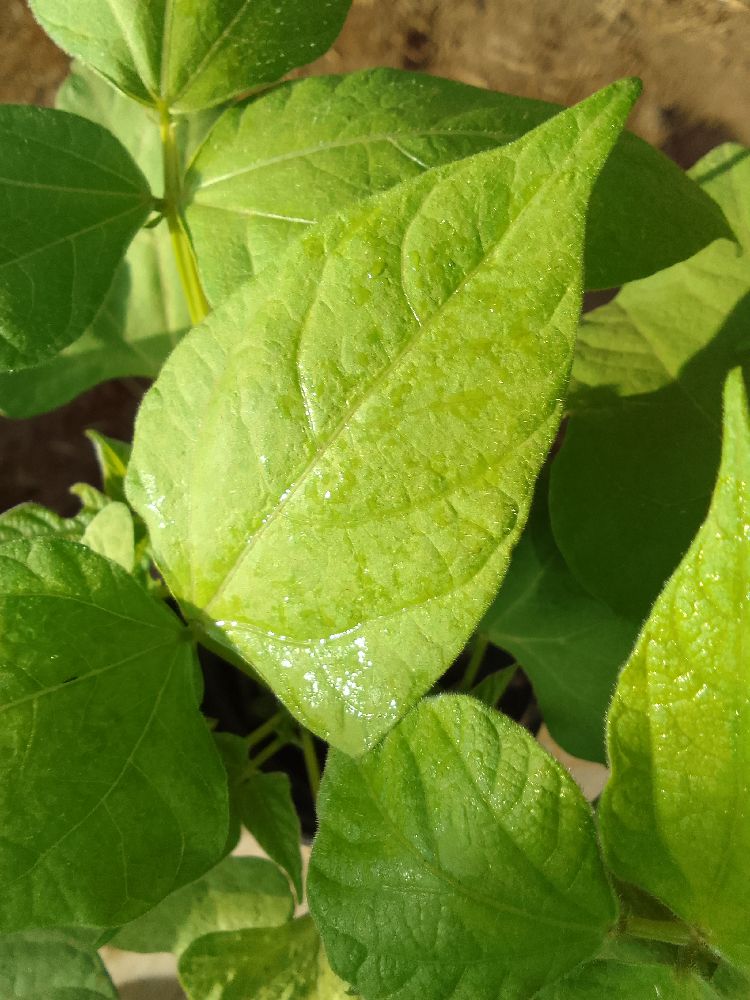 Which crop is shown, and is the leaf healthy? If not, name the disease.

common bean, healthy
